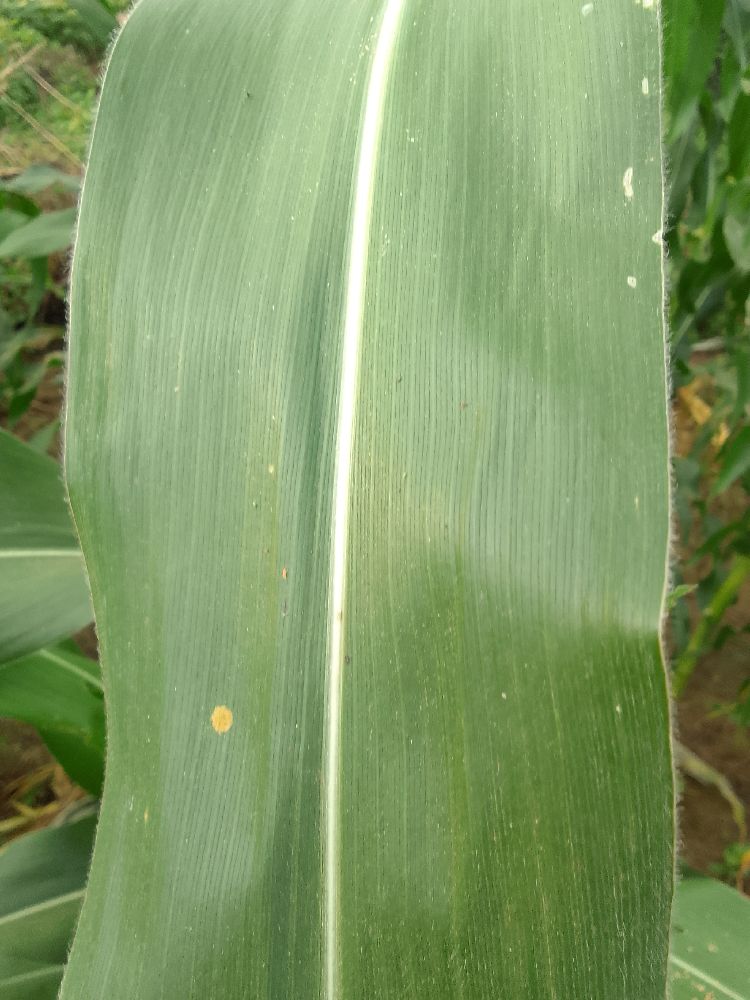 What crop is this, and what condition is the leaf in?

maize, healthy
